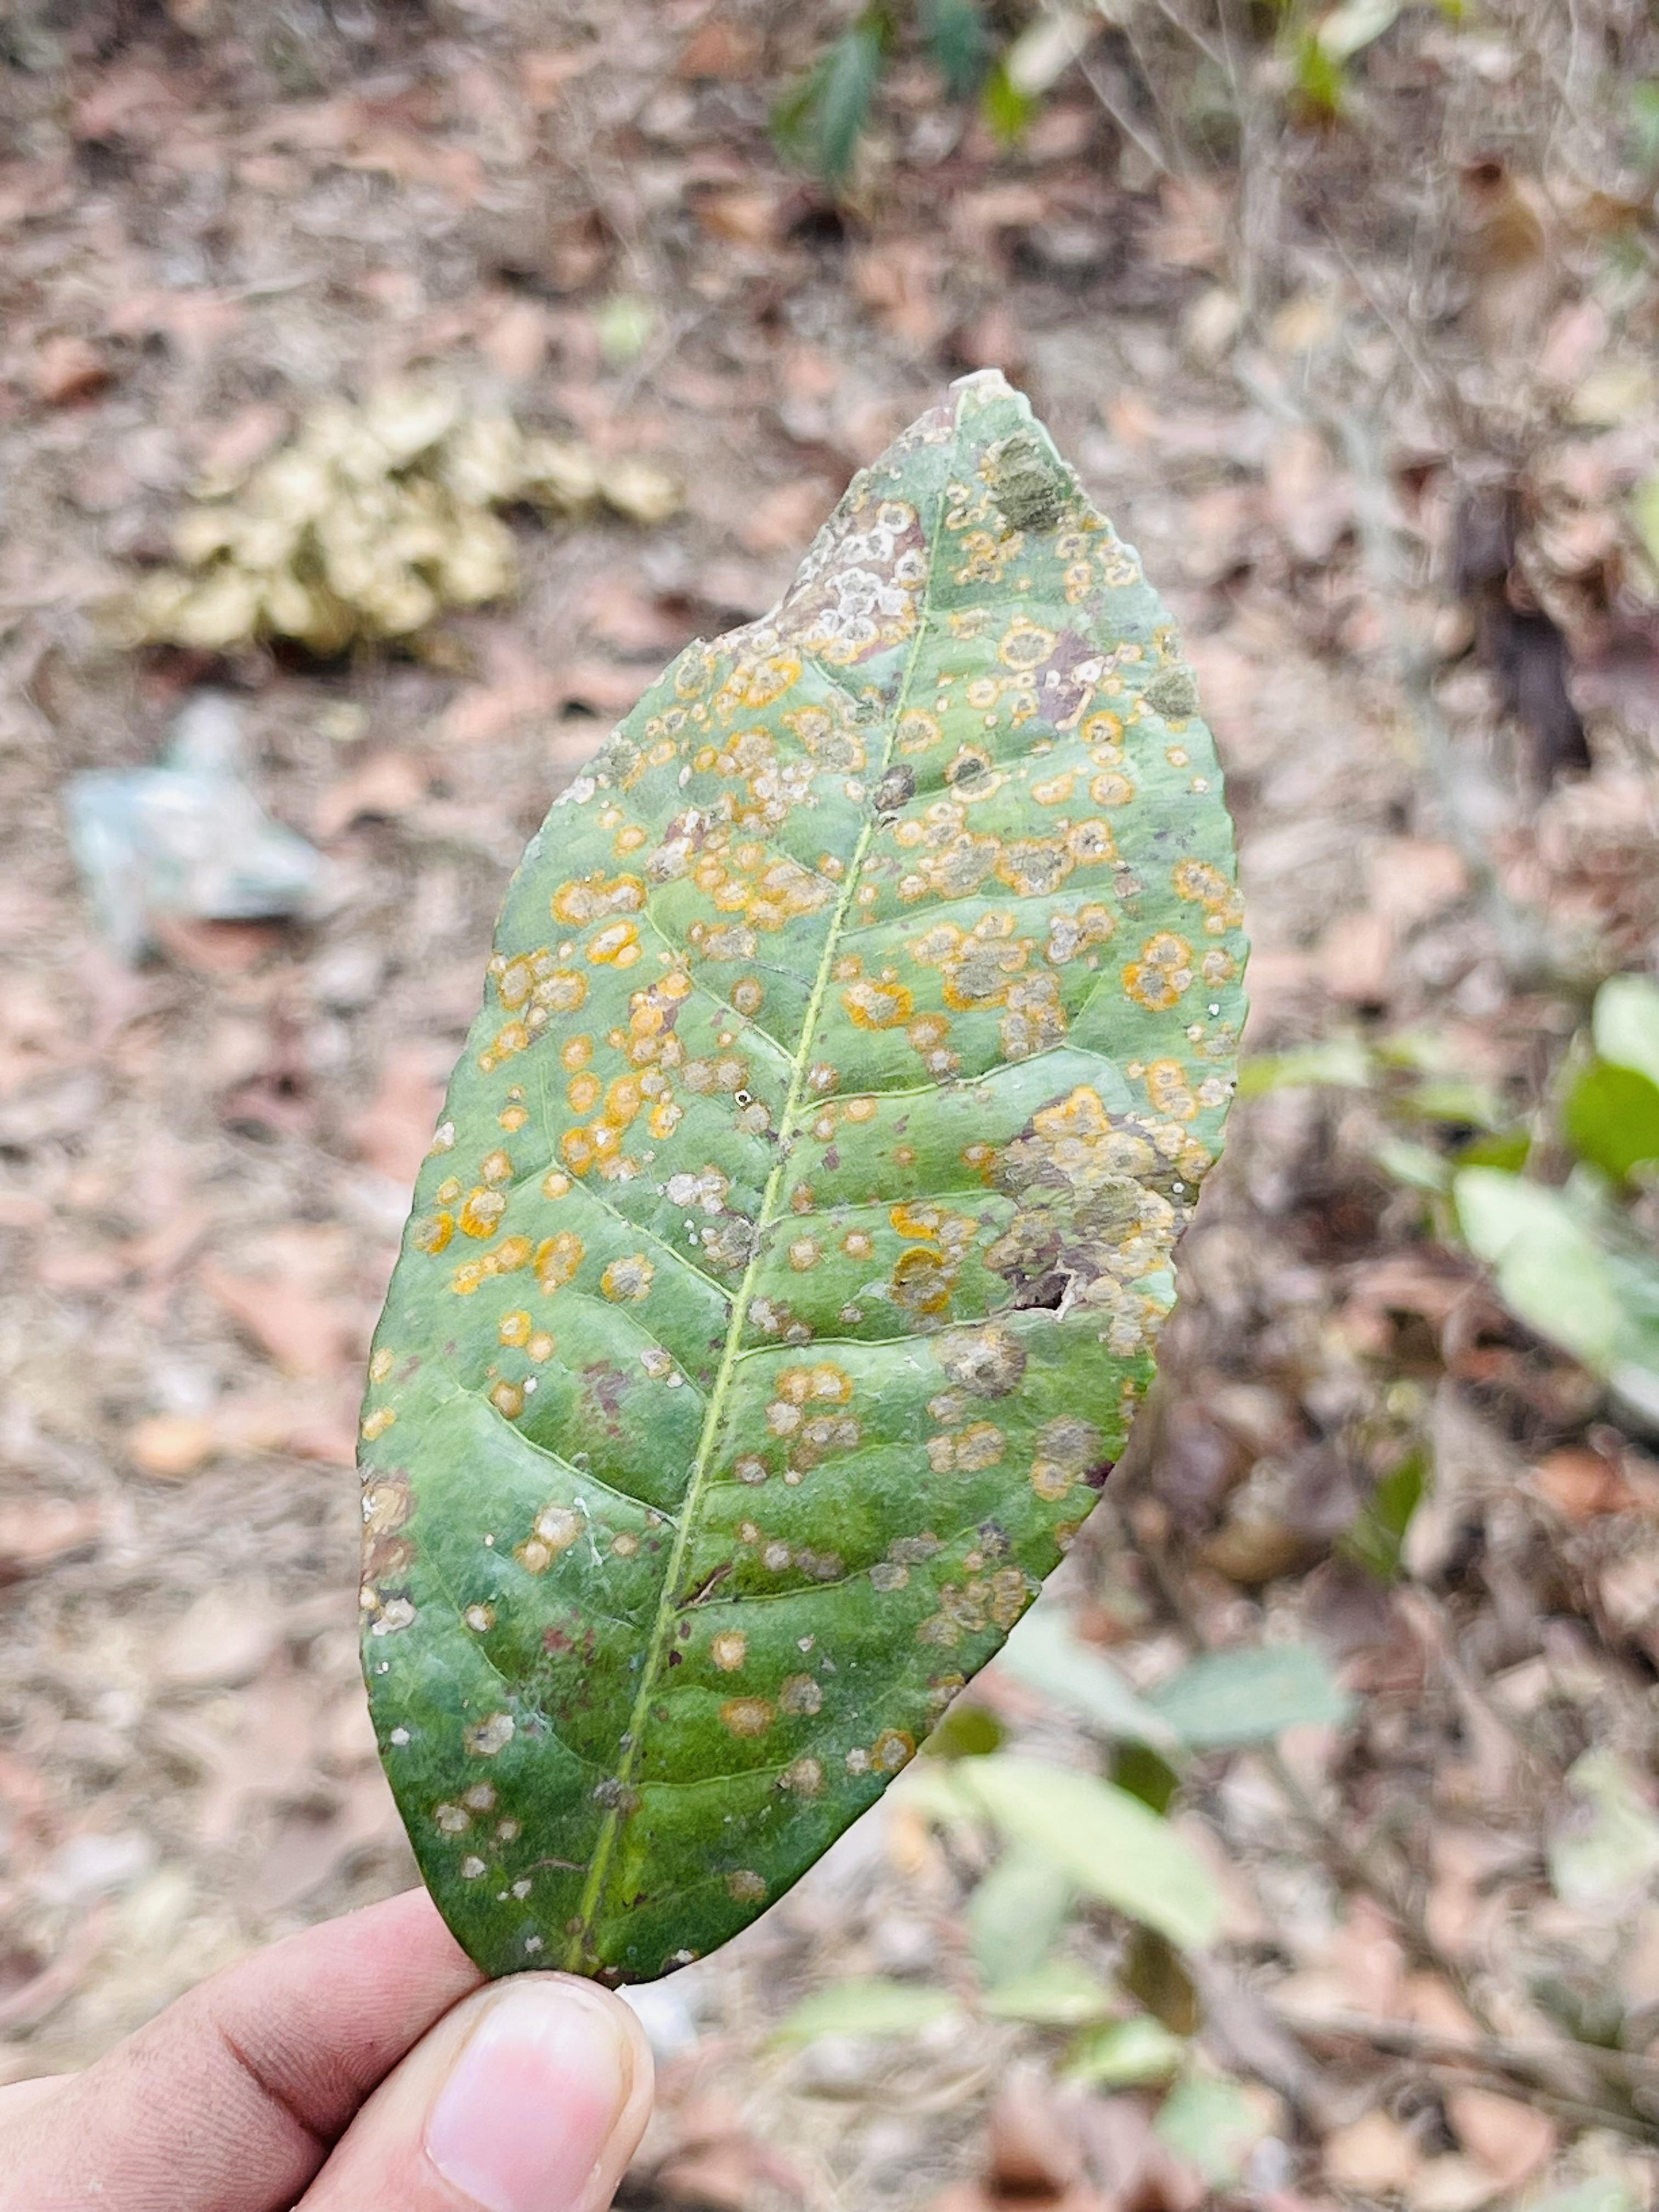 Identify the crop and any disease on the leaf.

tea, red rust
